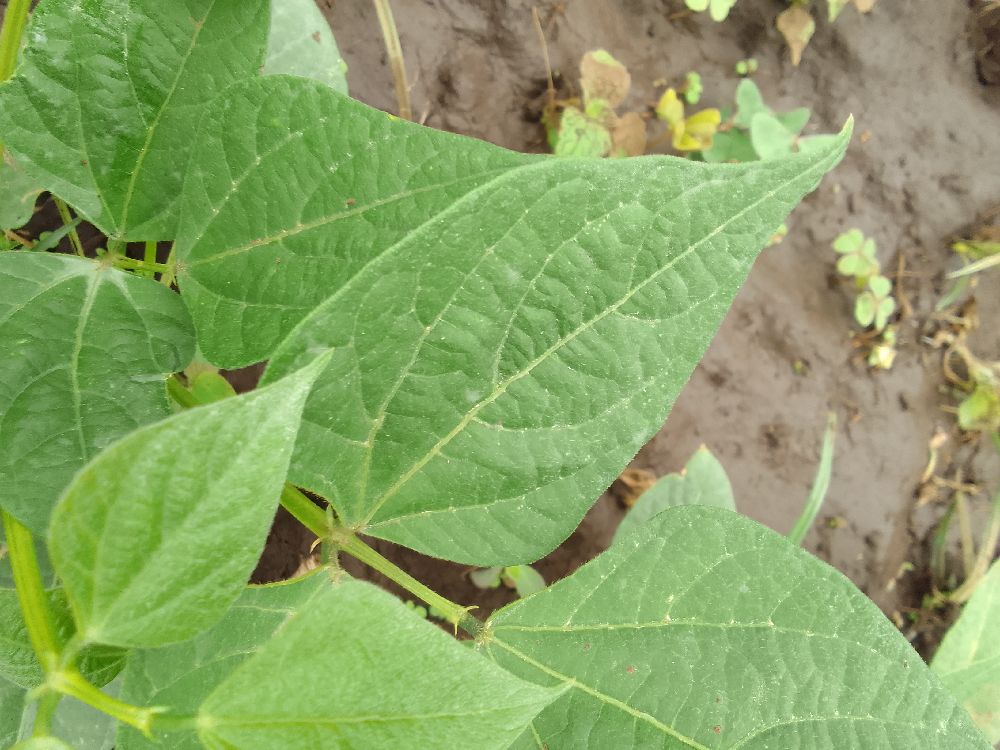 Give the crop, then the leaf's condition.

common bean, healthy
